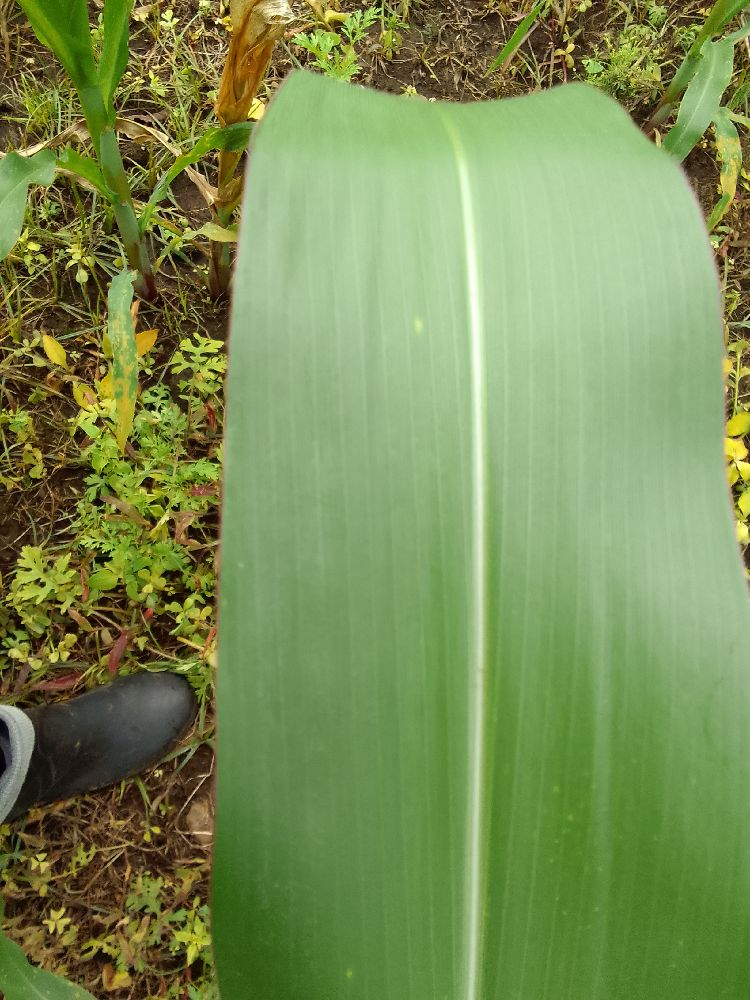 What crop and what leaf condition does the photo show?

maize, healthy
